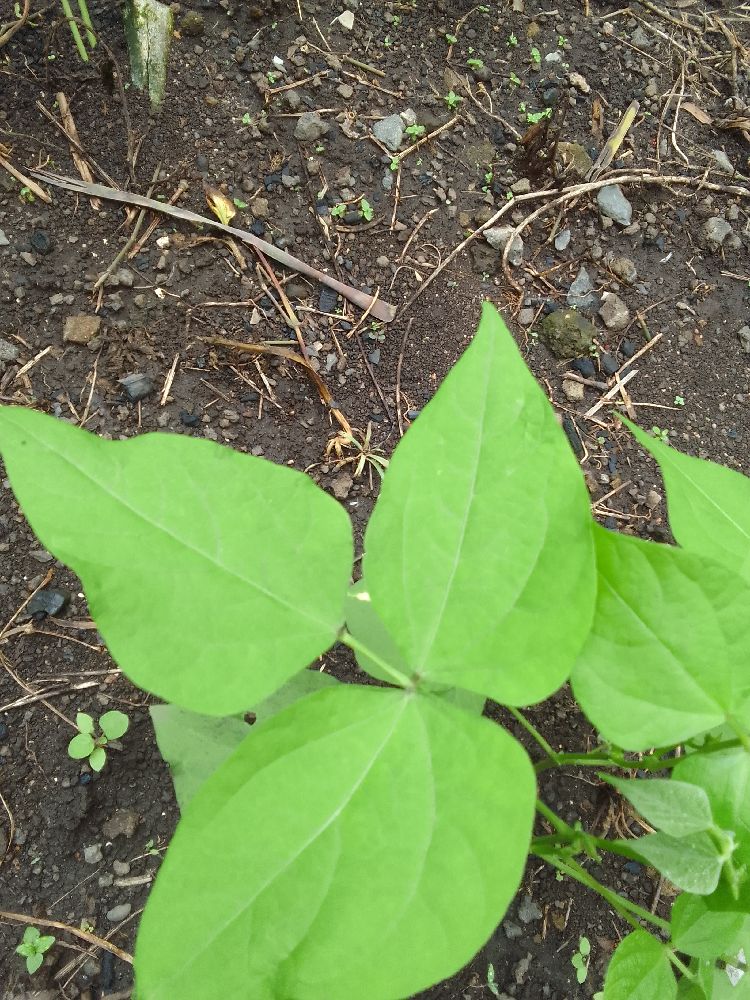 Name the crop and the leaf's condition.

common bean, healthy
